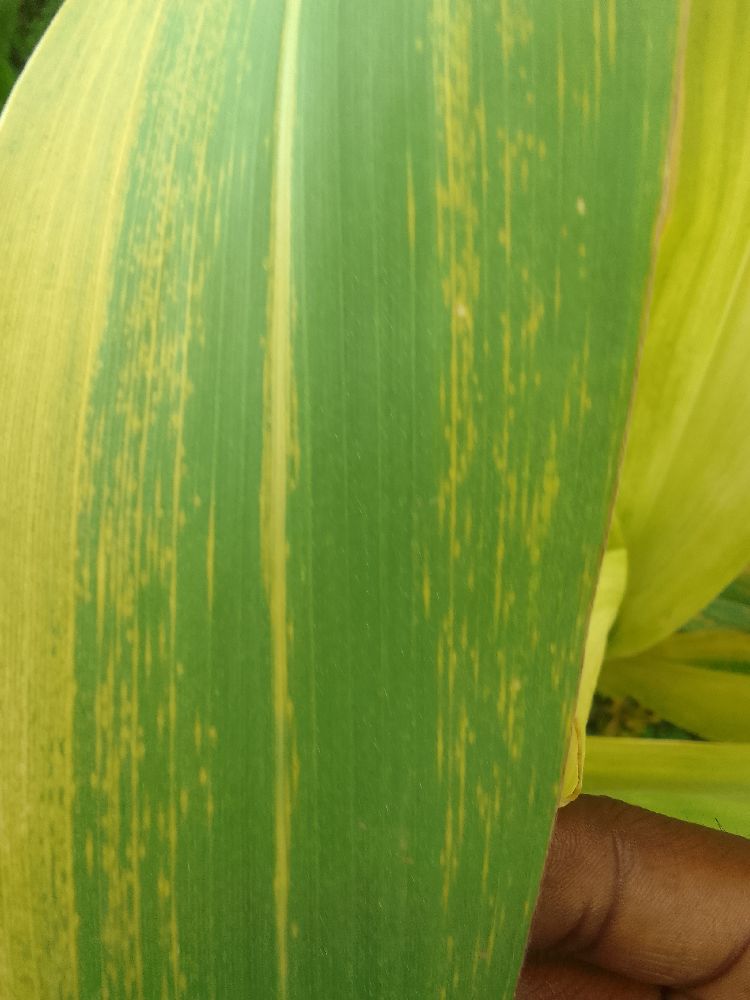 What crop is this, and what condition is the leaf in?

maize, maize lethal necrosis
